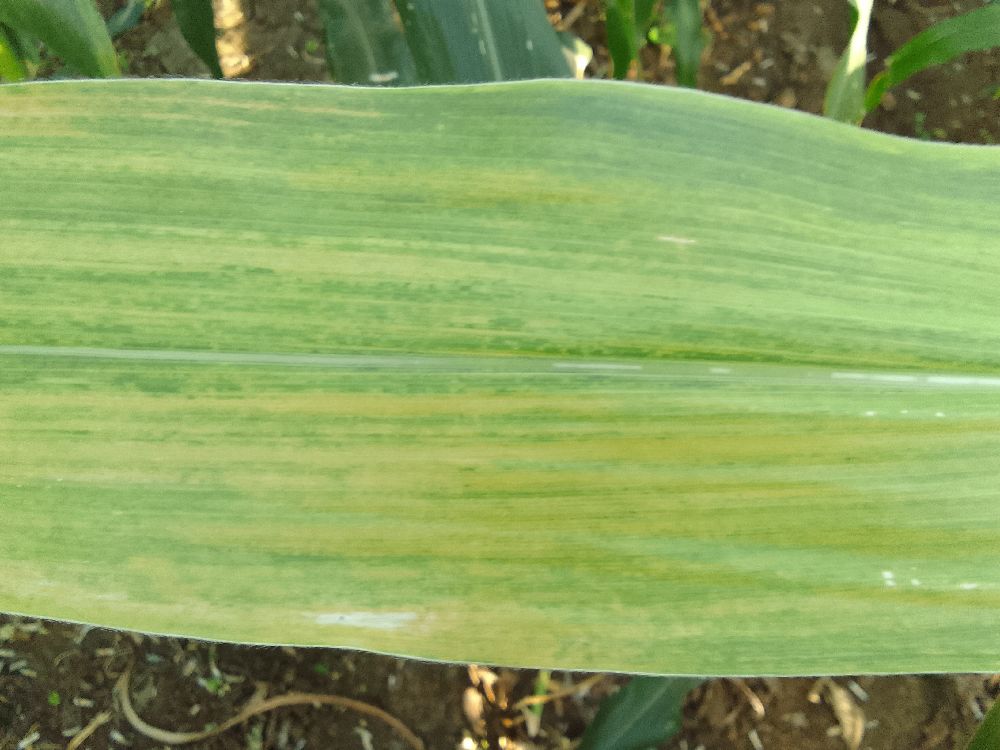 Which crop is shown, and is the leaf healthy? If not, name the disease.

maize, maize lethal necrosis
